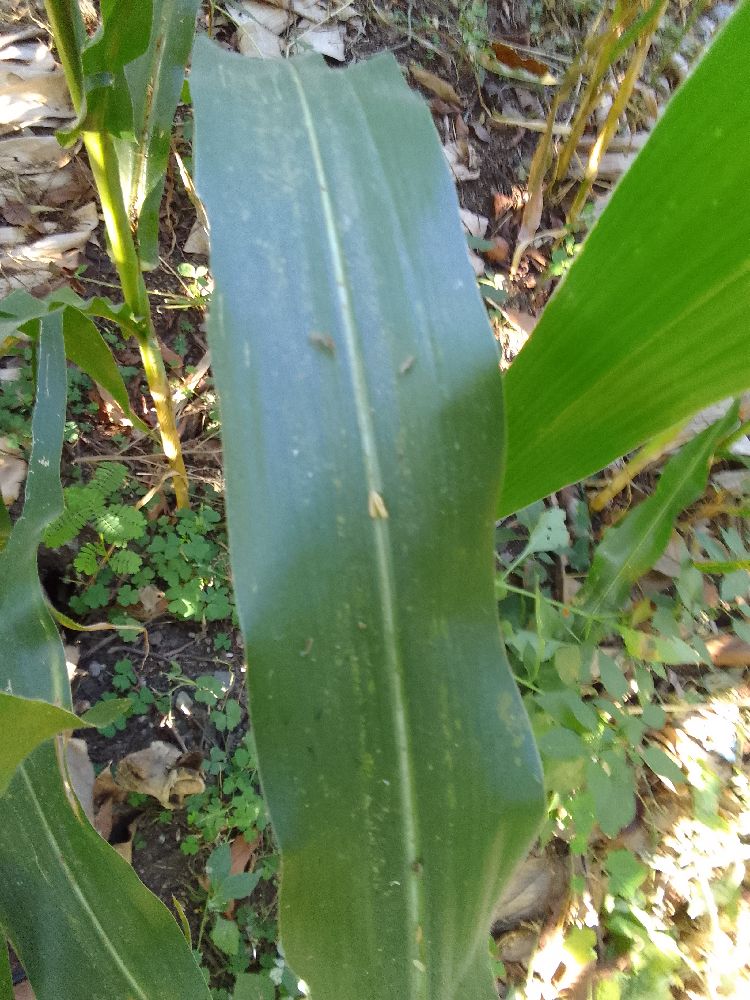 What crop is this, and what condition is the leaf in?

maize, healthy
